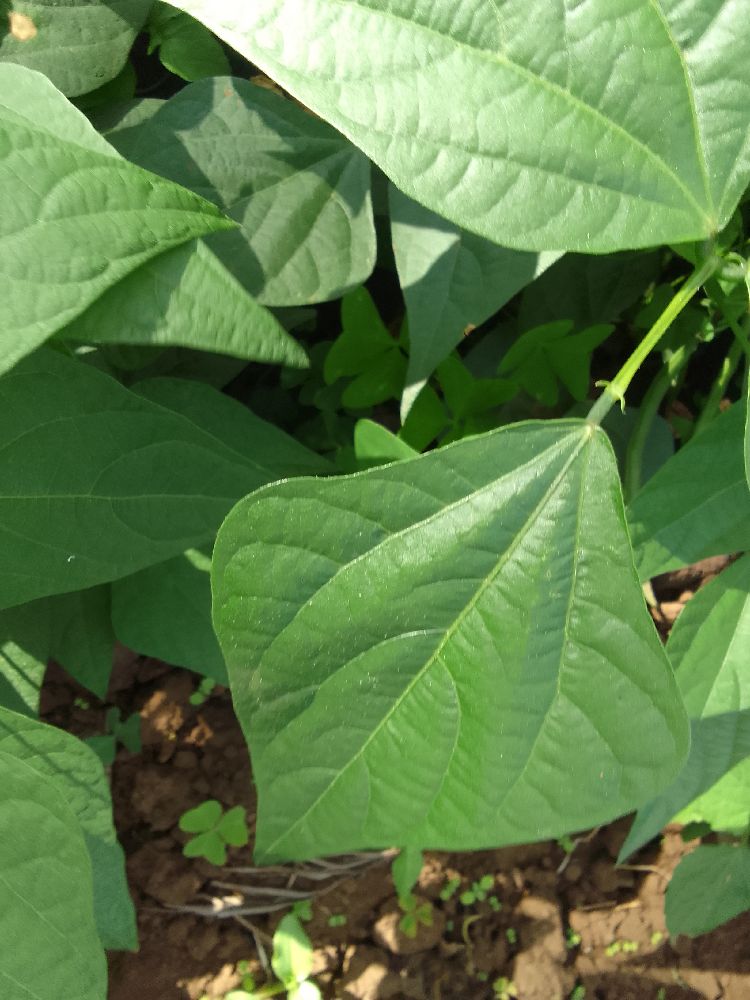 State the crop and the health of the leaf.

common bean, healthy
